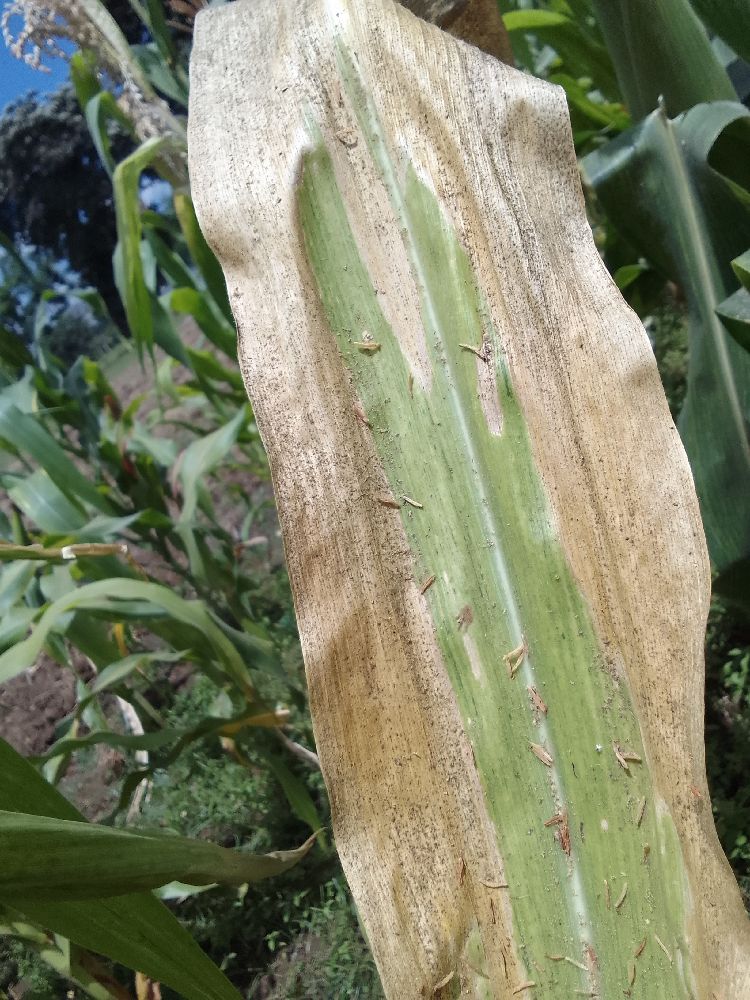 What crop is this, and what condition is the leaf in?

maize, maize lethal necrosis
